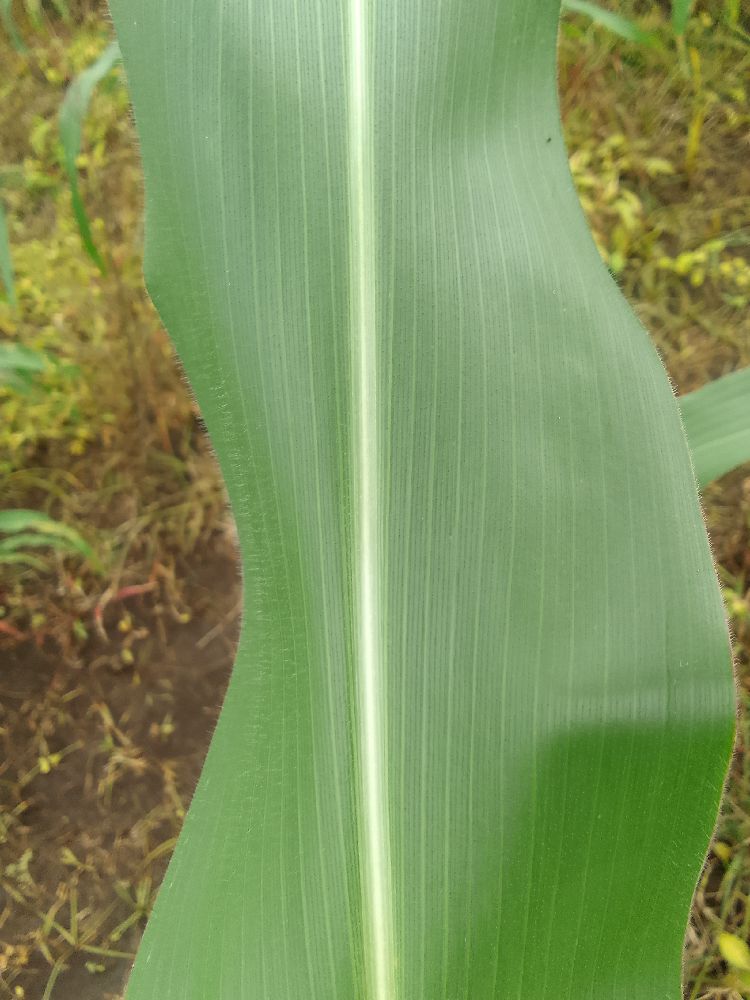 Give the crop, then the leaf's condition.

maize, healthy
